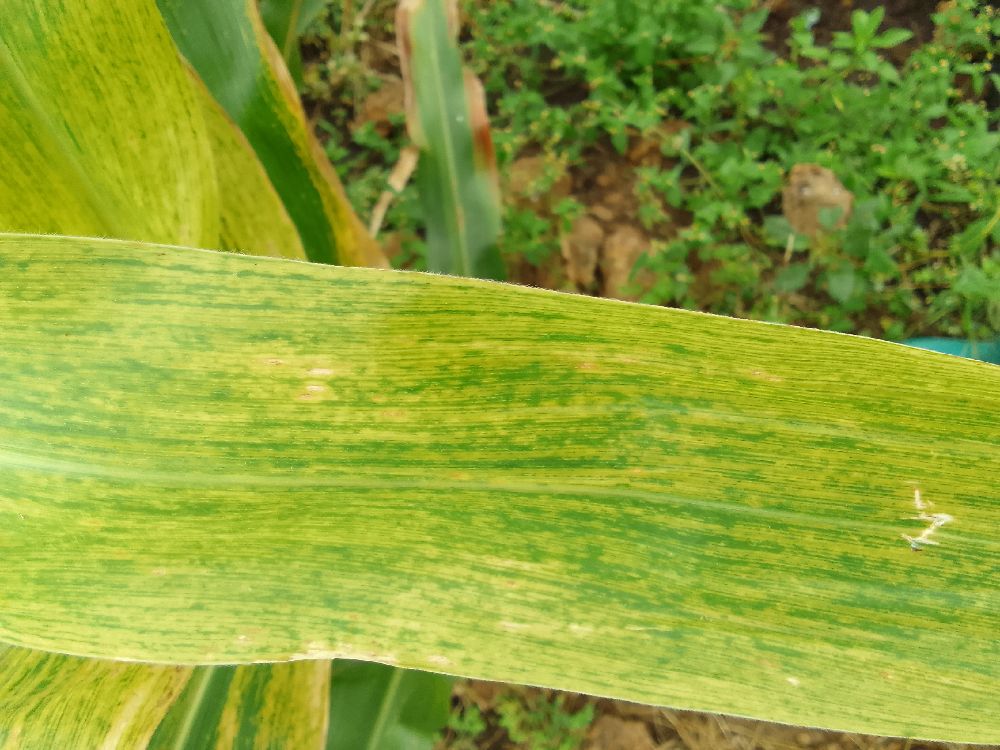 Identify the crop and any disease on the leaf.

maize, maize lethal necrosis
